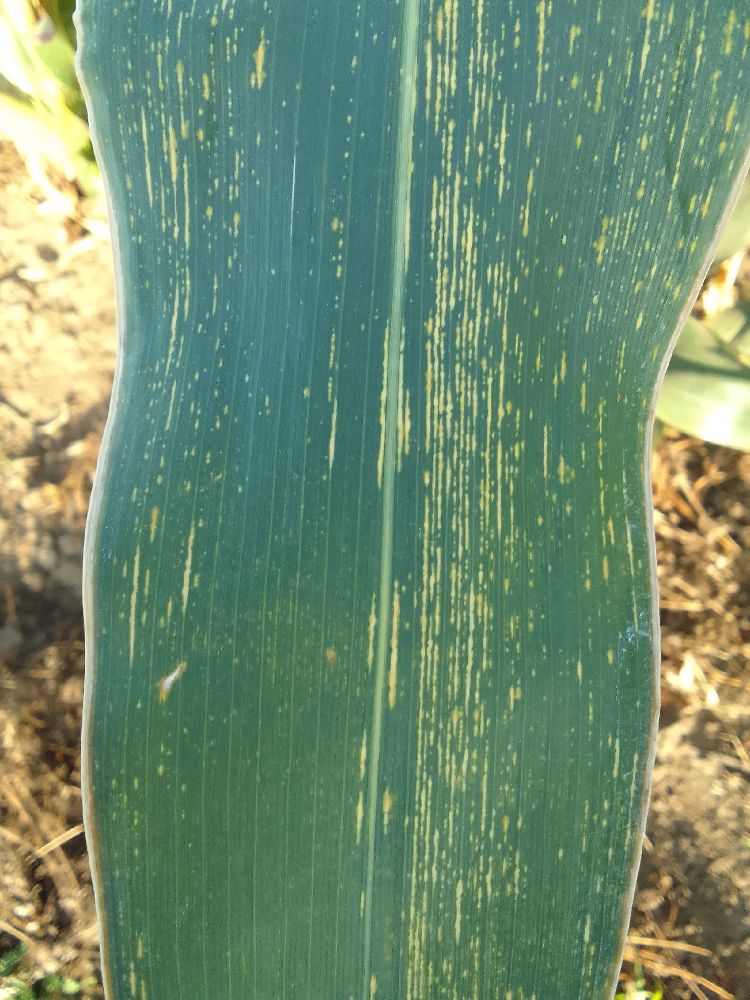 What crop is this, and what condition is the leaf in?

maize, maize streak virus
